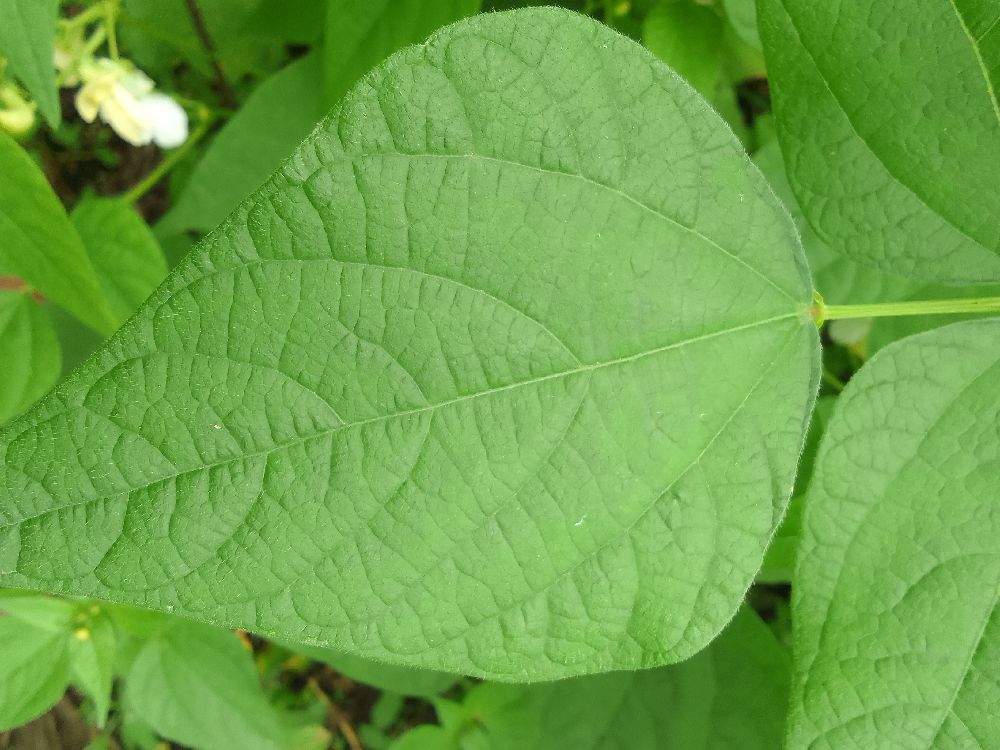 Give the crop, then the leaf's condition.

common bean, healthy
